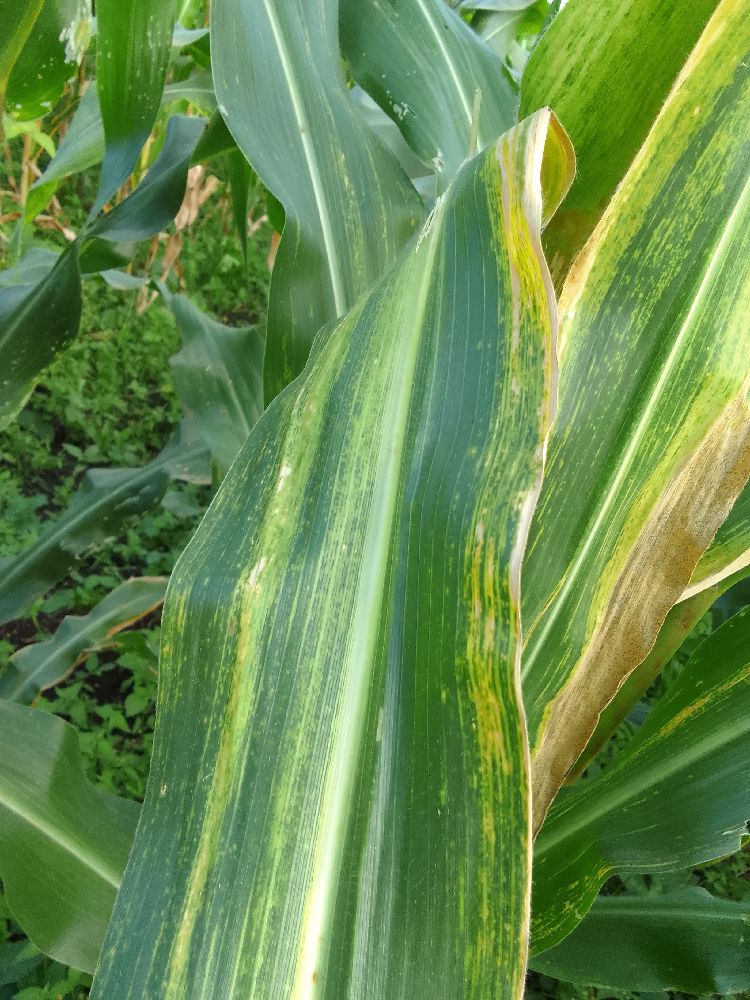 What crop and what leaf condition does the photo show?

maize, maize lethal necrosis
